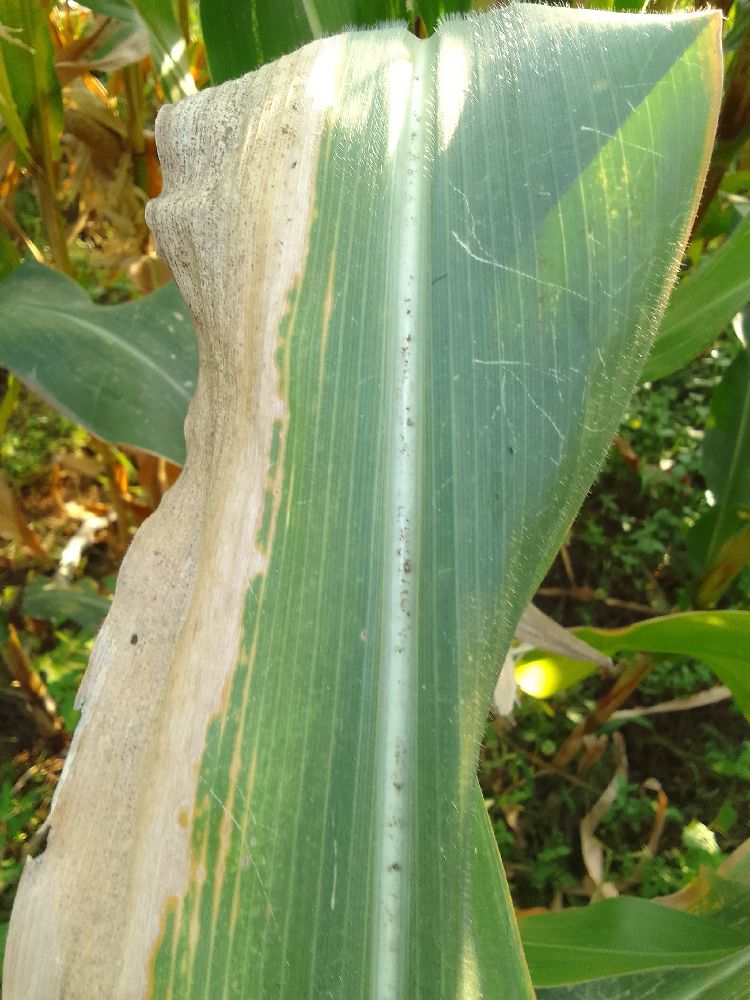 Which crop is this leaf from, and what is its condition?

maize, maize lethal necrosis
